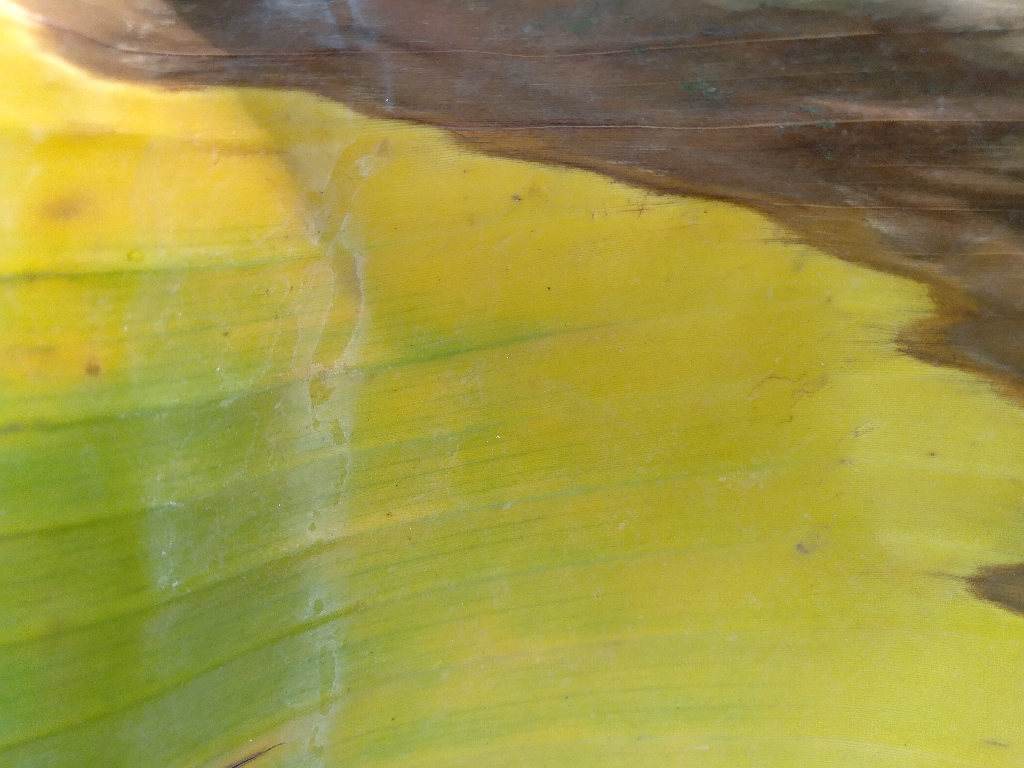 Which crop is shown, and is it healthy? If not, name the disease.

banana, fusarium wilt race 1
